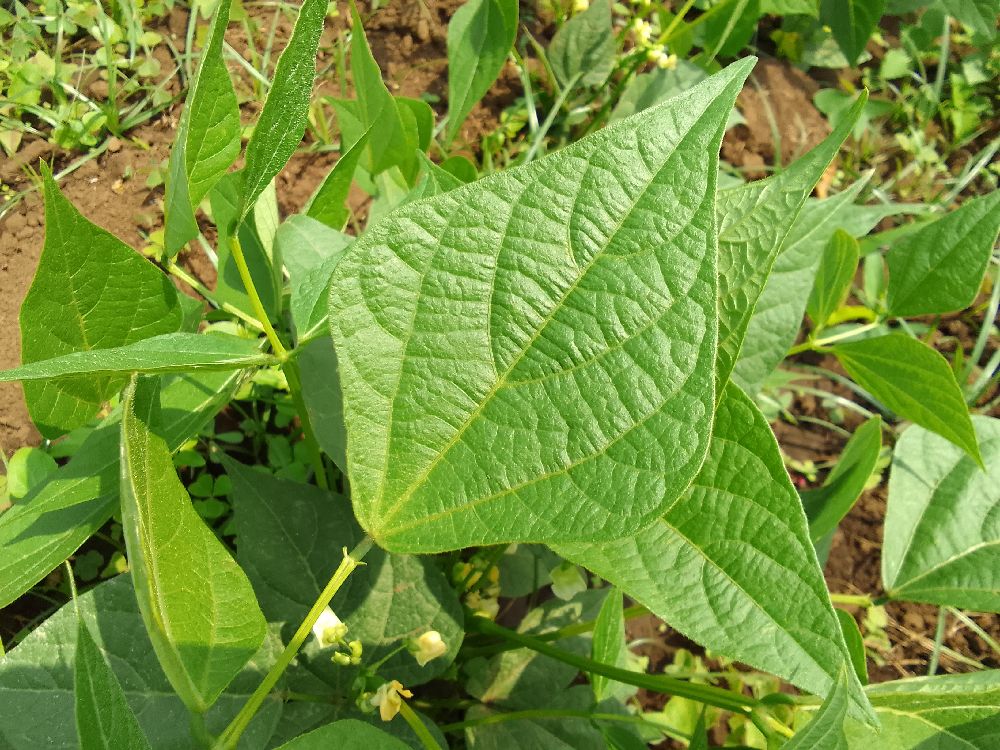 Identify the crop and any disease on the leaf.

common bean, healthy
